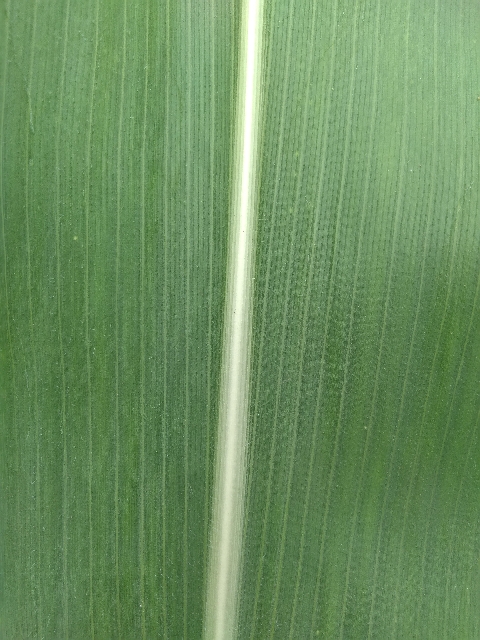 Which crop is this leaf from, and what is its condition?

maize, healthy
